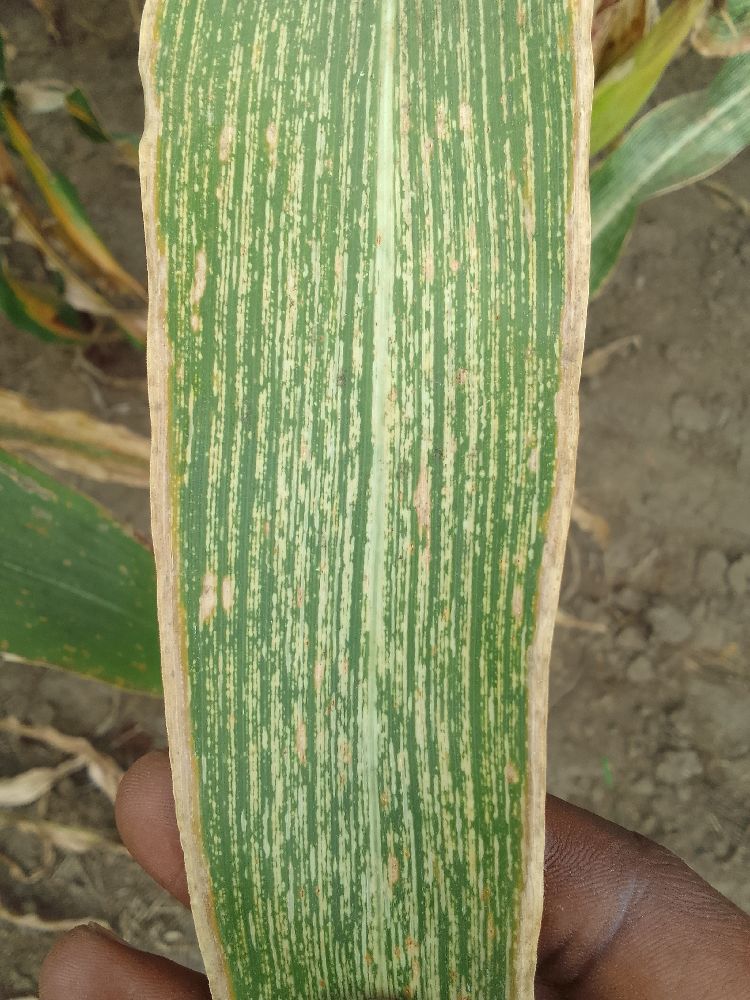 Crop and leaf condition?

maize, maize streak virus
